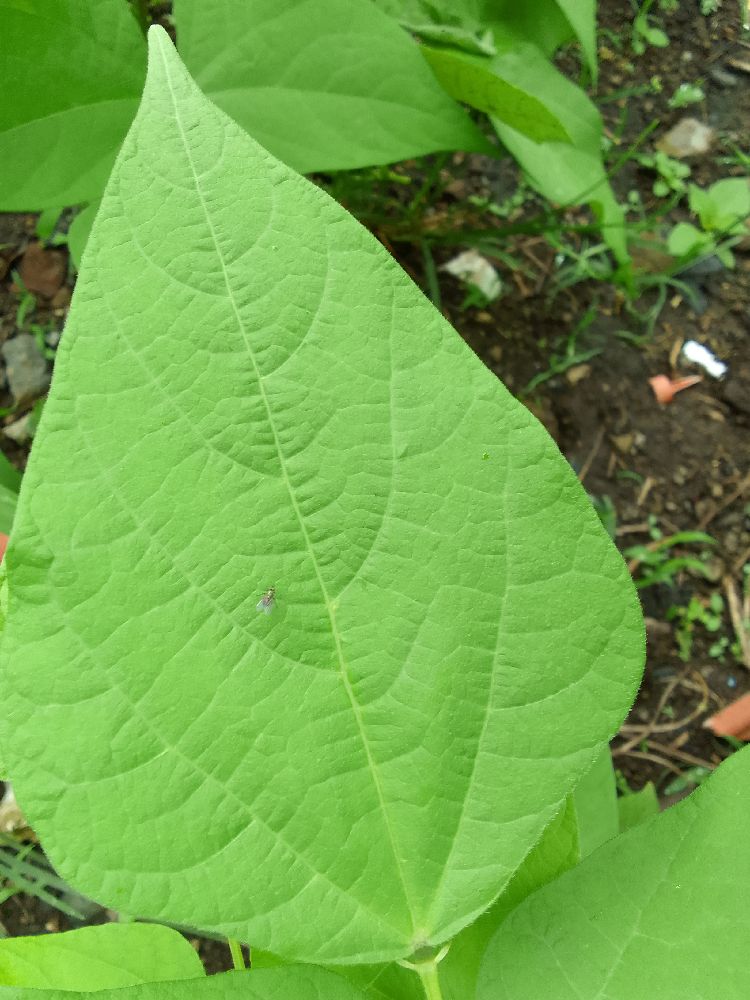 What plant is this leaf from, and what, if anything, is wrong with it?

common bean, healthy
